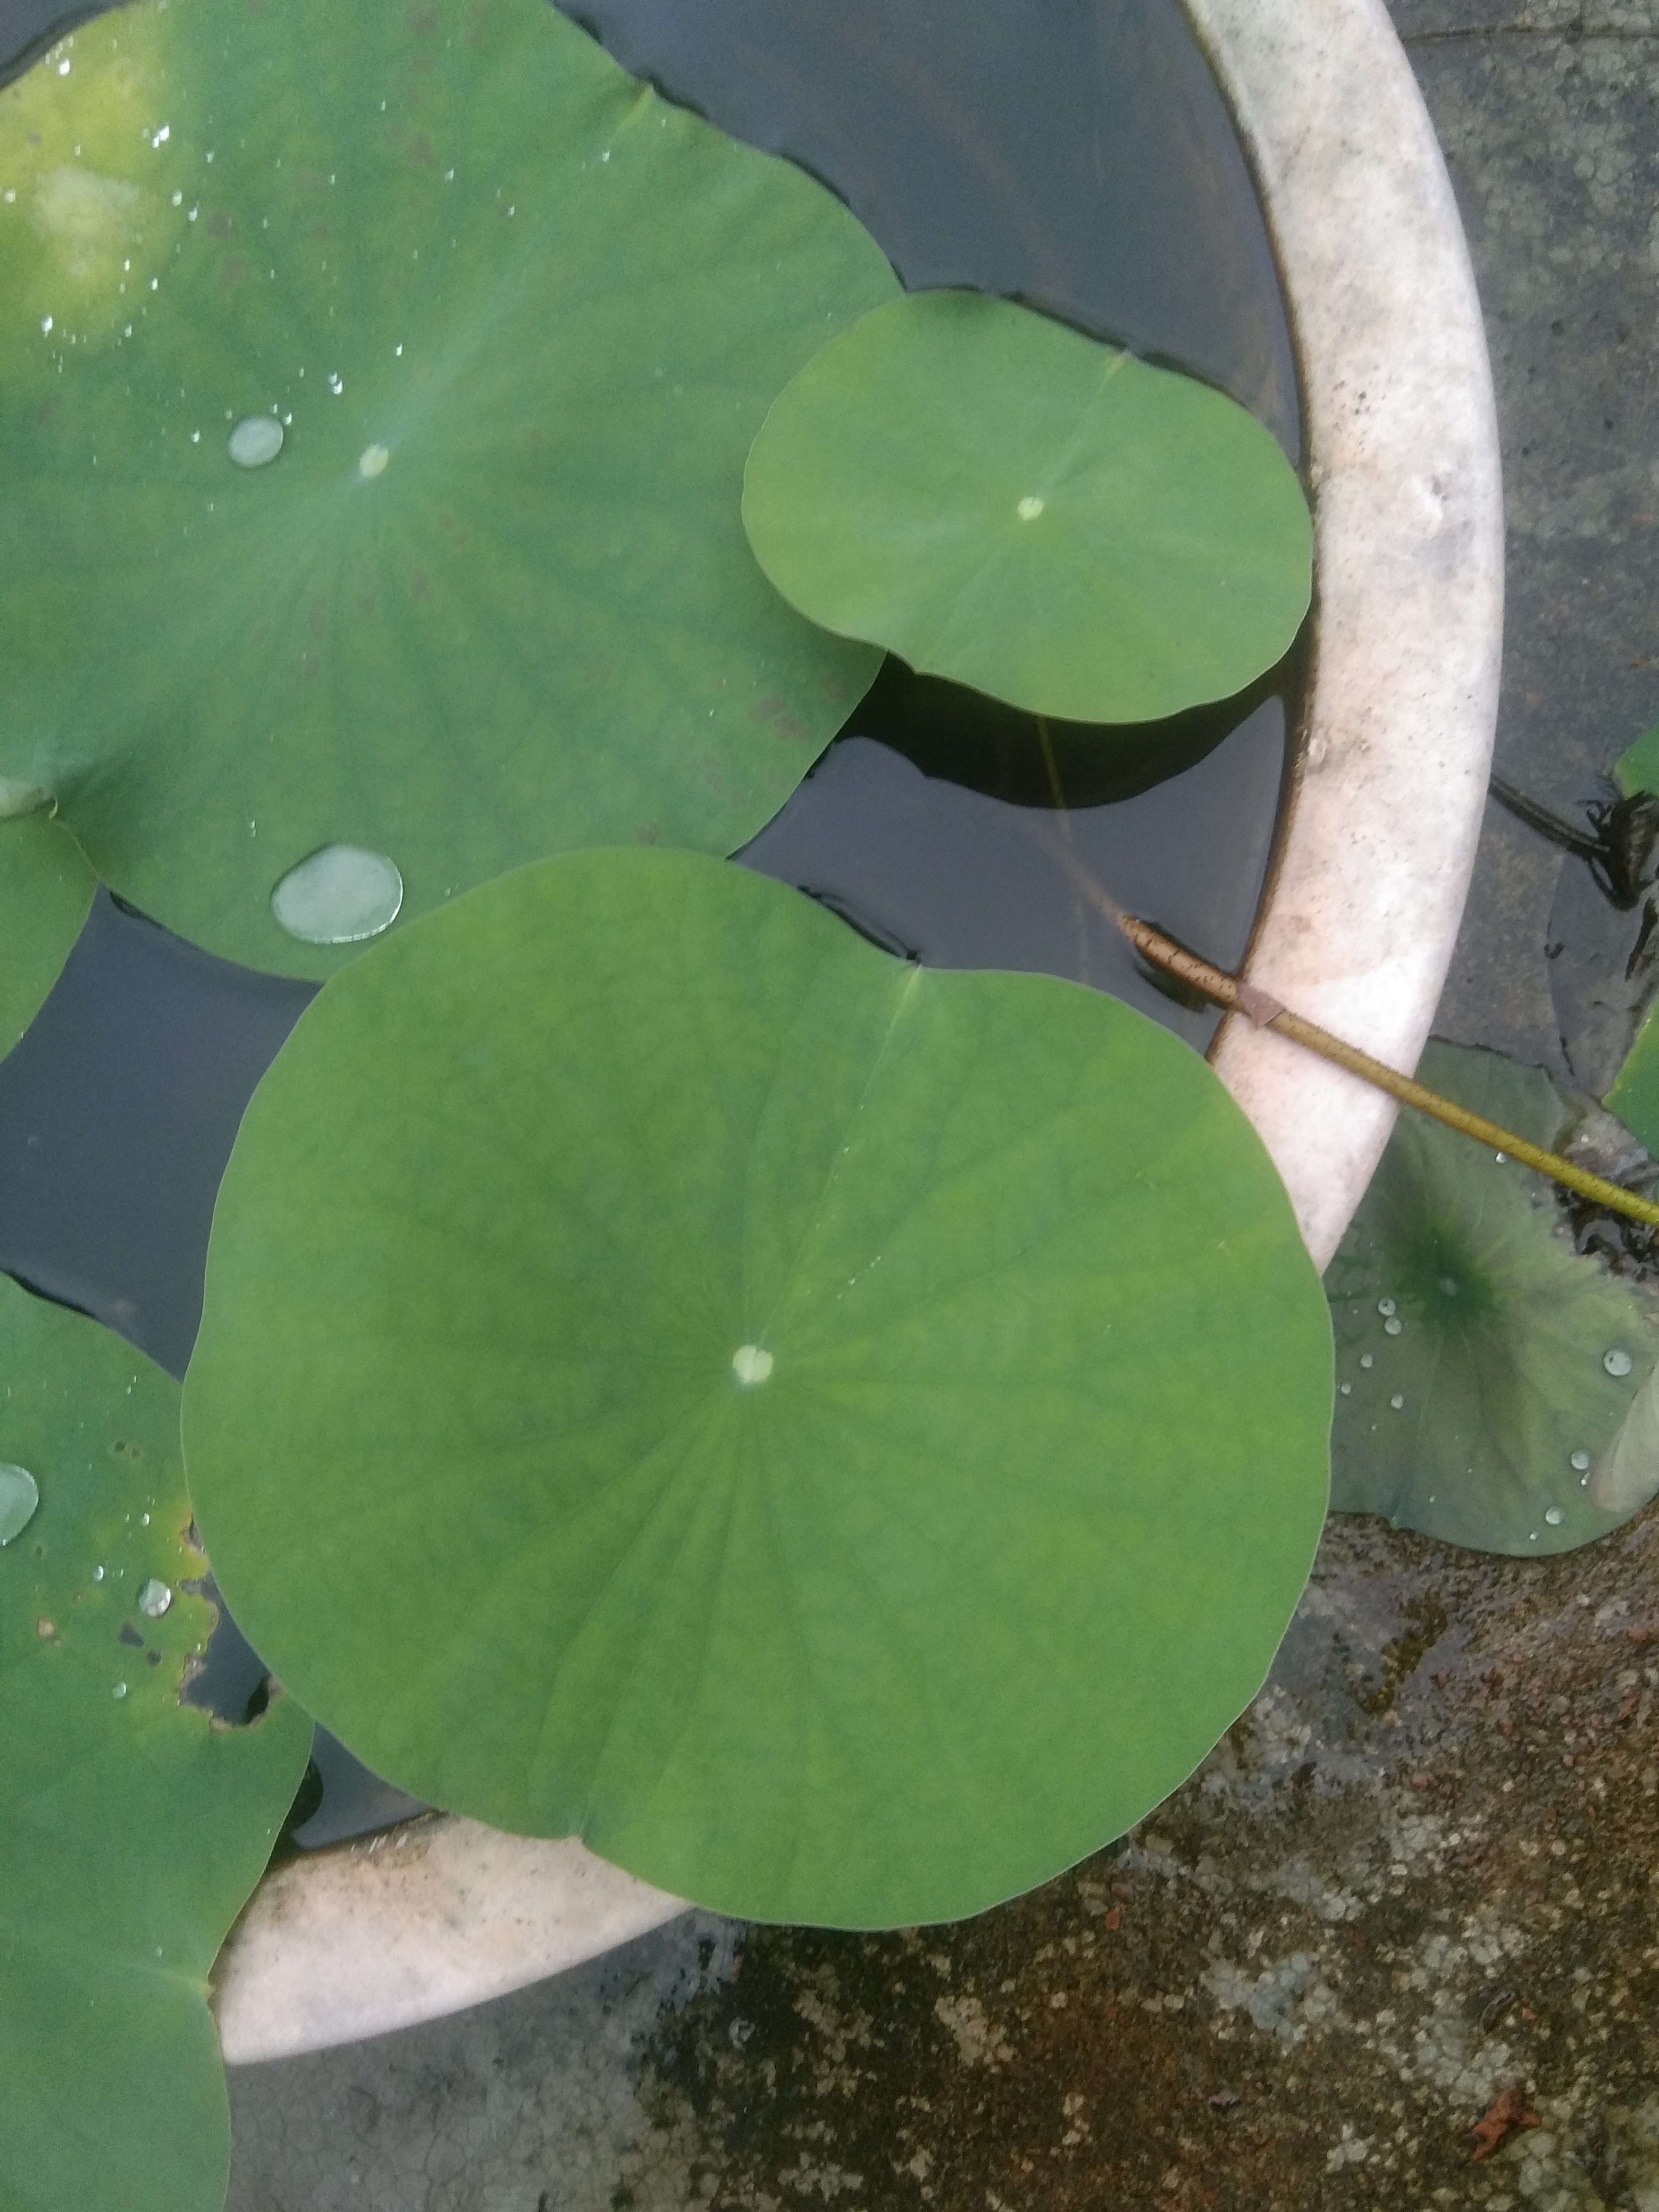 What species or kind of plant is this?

lotus
